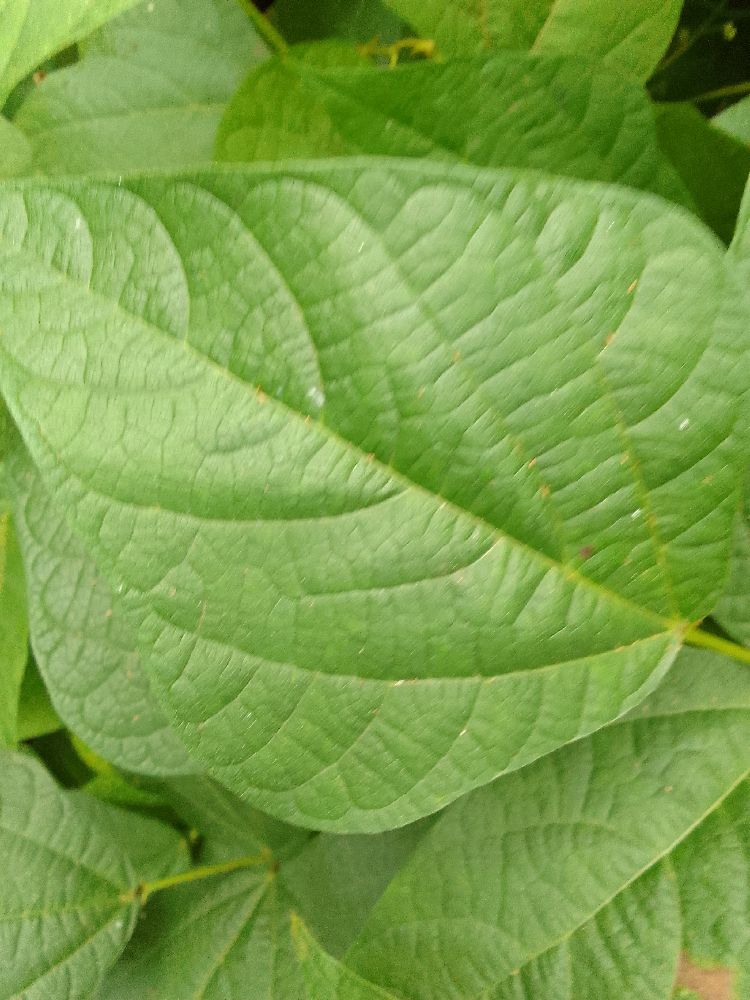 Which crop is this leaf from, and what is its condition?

common bean, healthy
